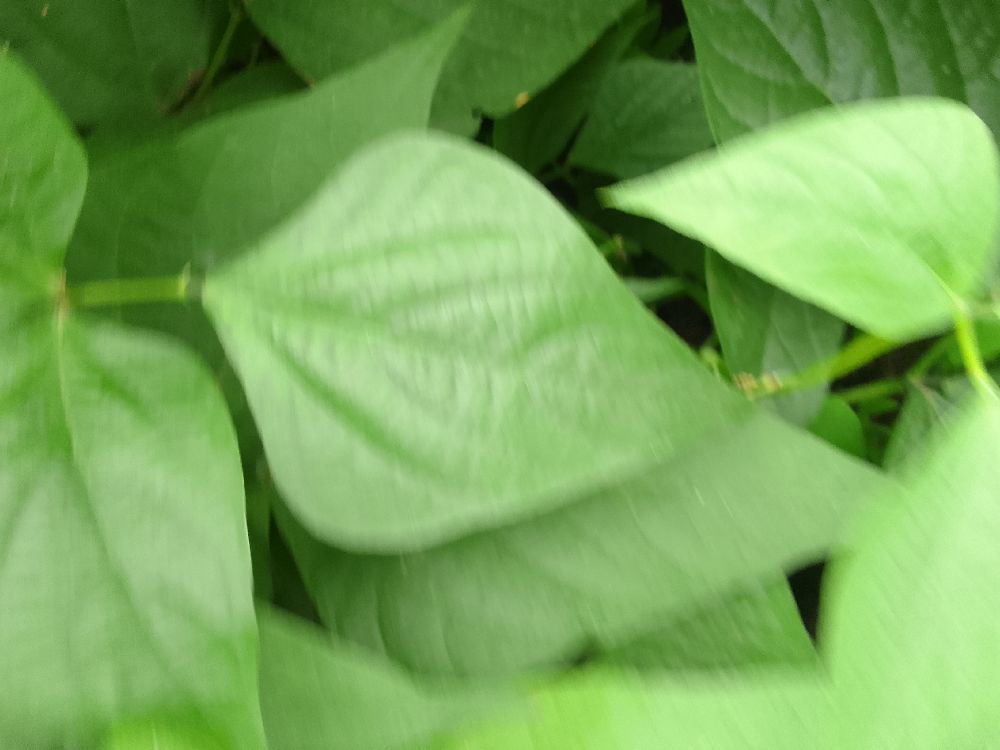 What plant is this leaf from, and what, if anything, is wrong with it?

common bean, healthy
